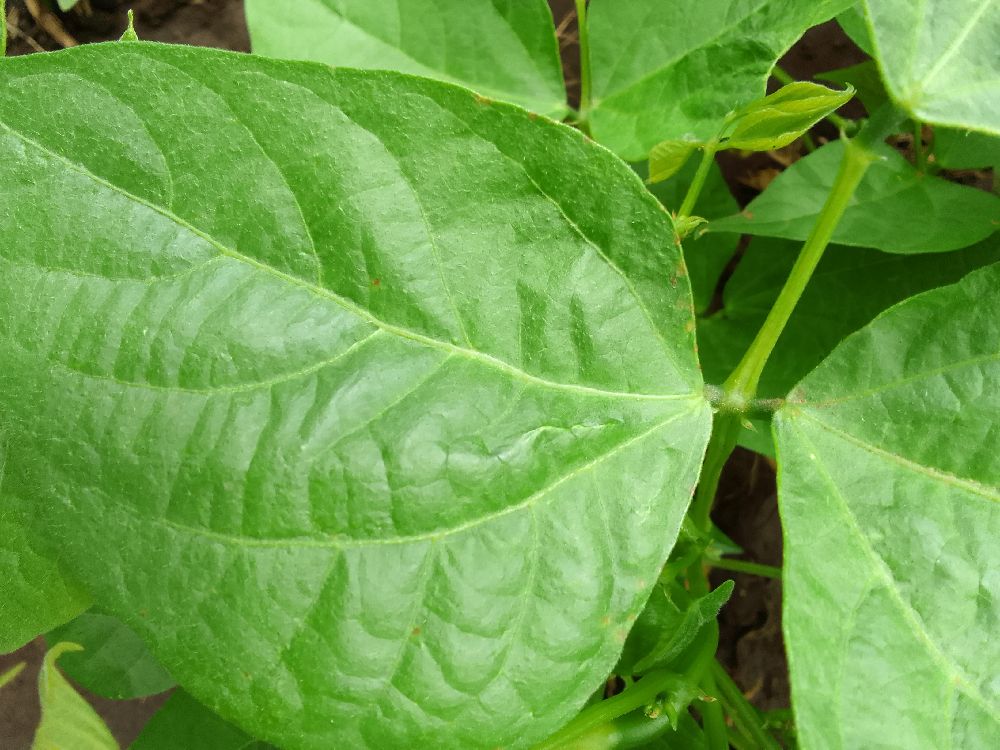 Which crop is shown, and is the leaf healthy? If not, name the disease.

common bean, healthy
